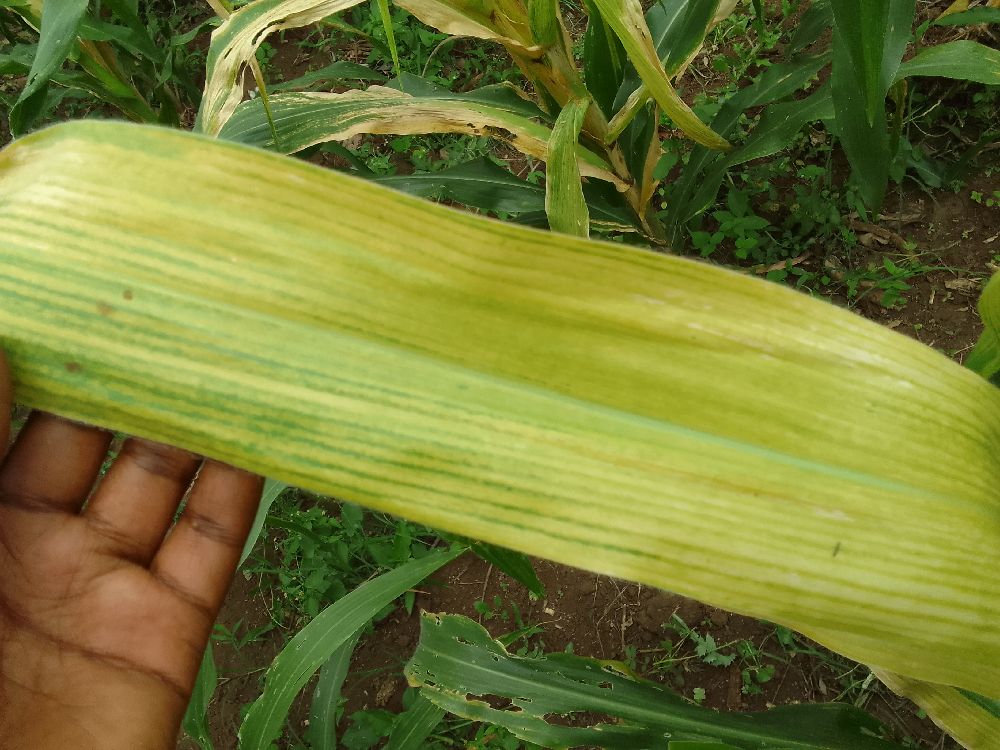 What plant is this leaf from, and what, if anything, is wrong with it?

maize, maize lethal necrosis
